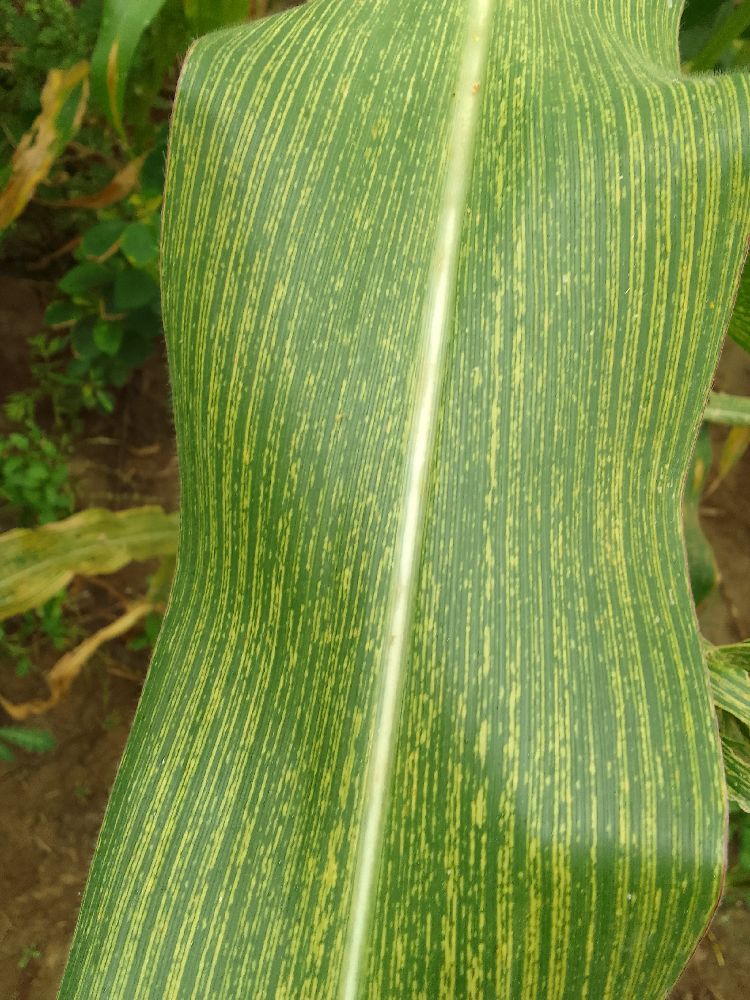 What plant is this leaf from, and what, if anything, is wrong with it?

maize, maize streak virus
